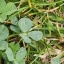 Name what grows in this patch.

unstructured weed
